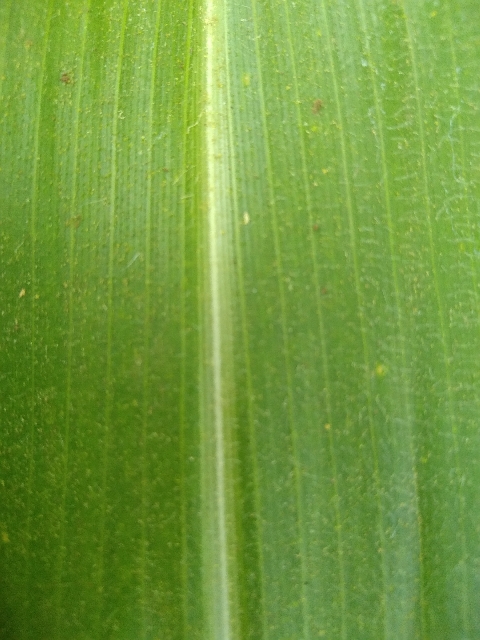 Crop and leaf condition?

maize, healthy
